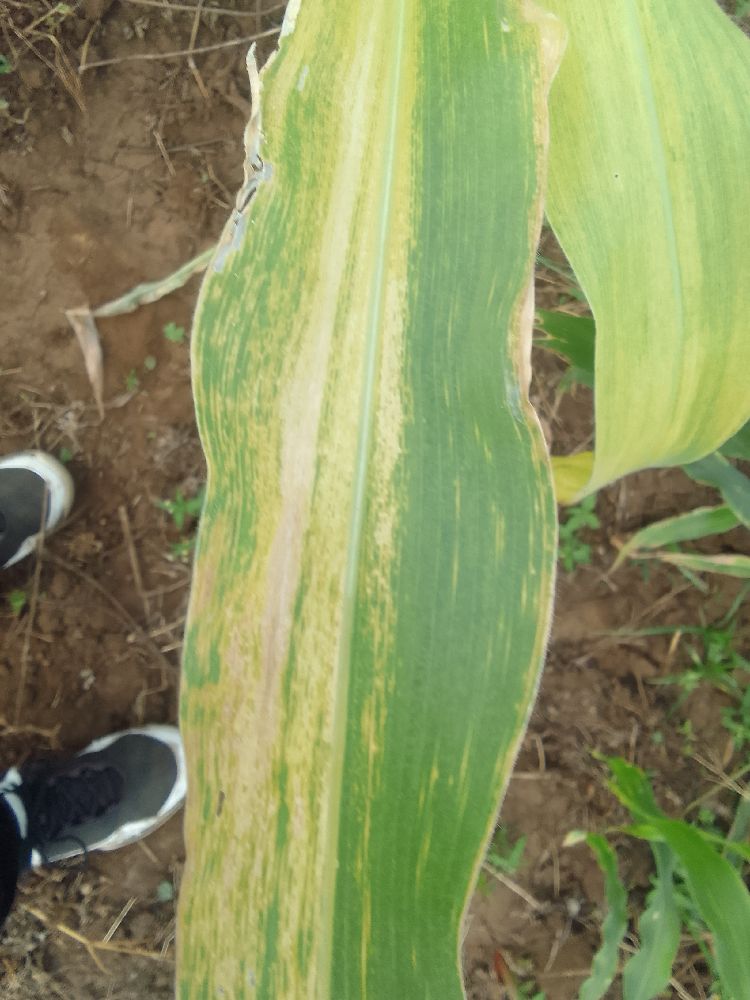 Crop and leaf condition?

maize, maize lethal necrosis
